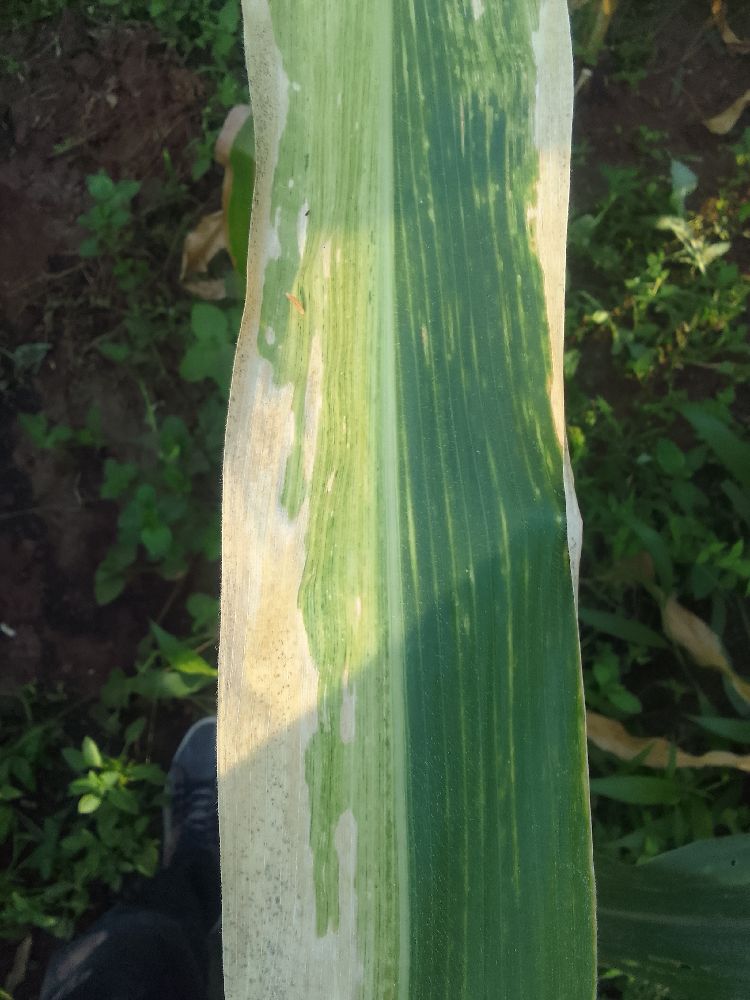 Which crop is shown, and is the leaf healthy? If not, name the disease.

maize, maize lethal necrosis
